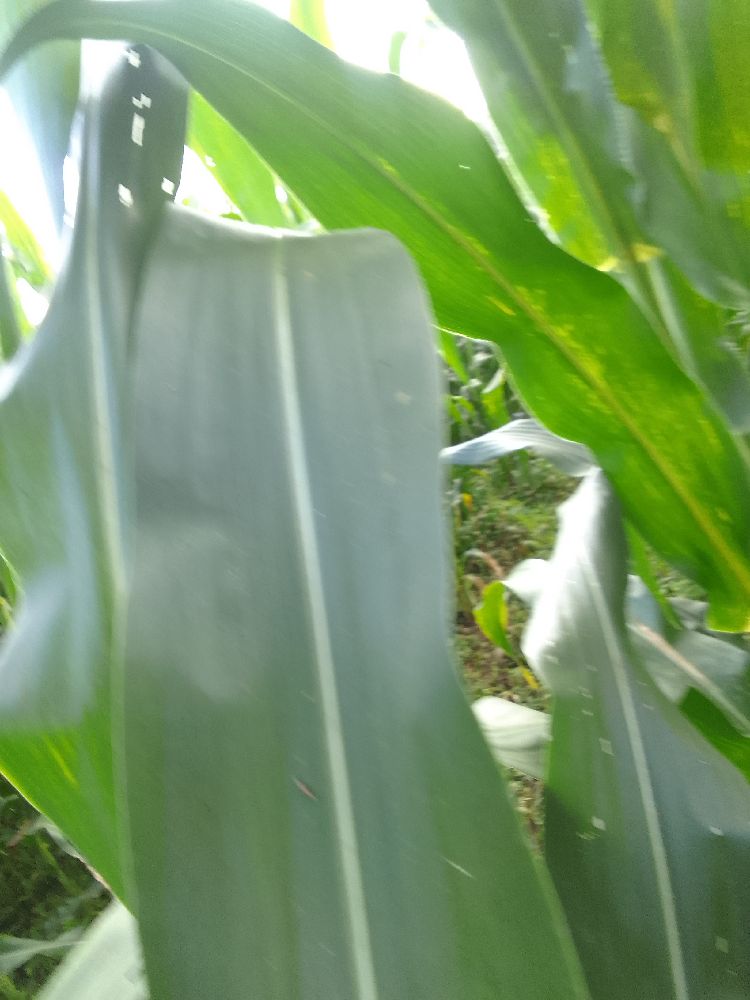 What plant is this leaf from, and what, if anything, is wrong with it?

maize, healthy
